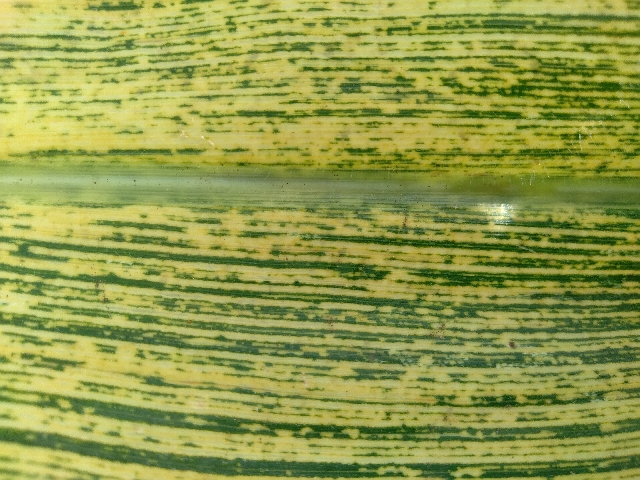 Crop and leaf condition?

maize, maize streak virus
